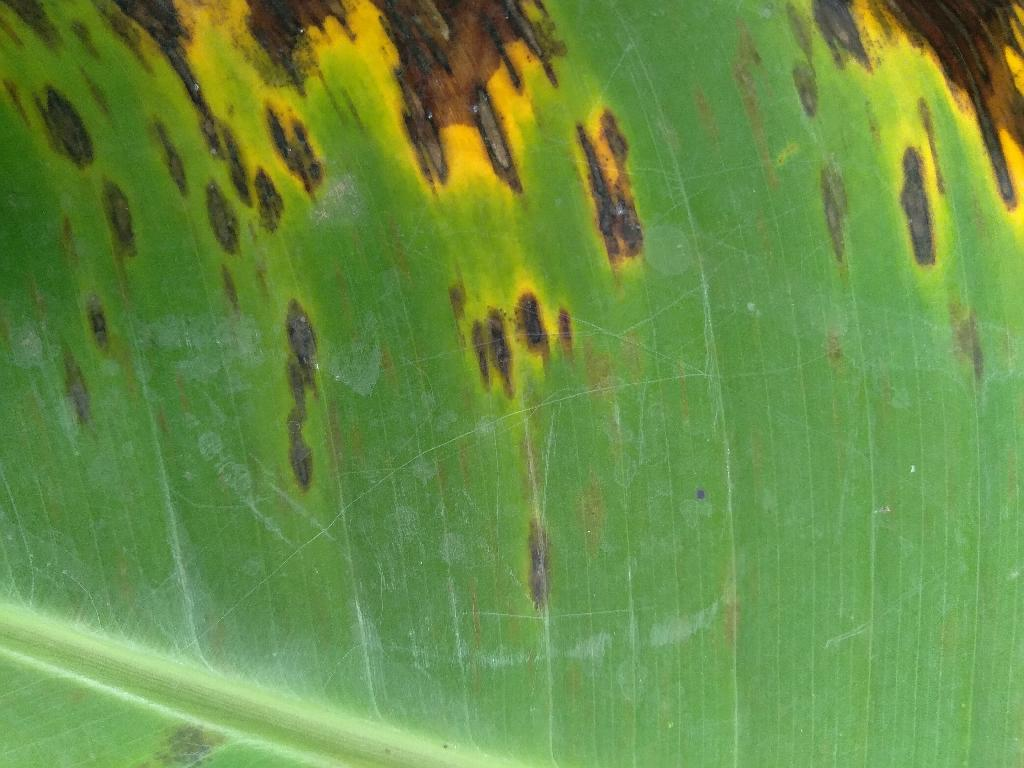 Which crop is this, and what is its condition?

banana, black sigatoka
